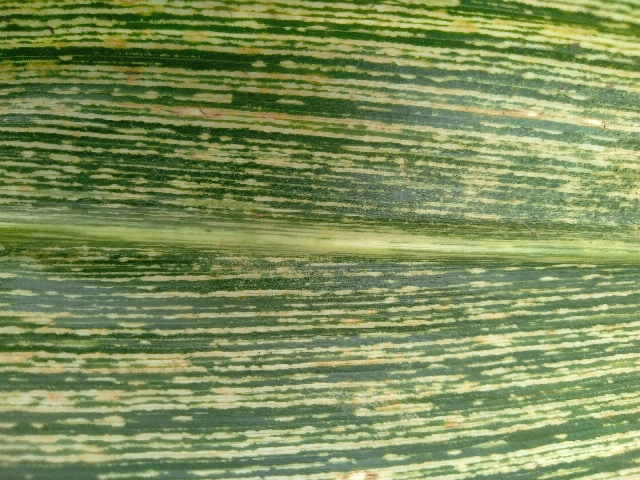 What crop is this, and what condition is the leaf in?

maize, maize streak virus
